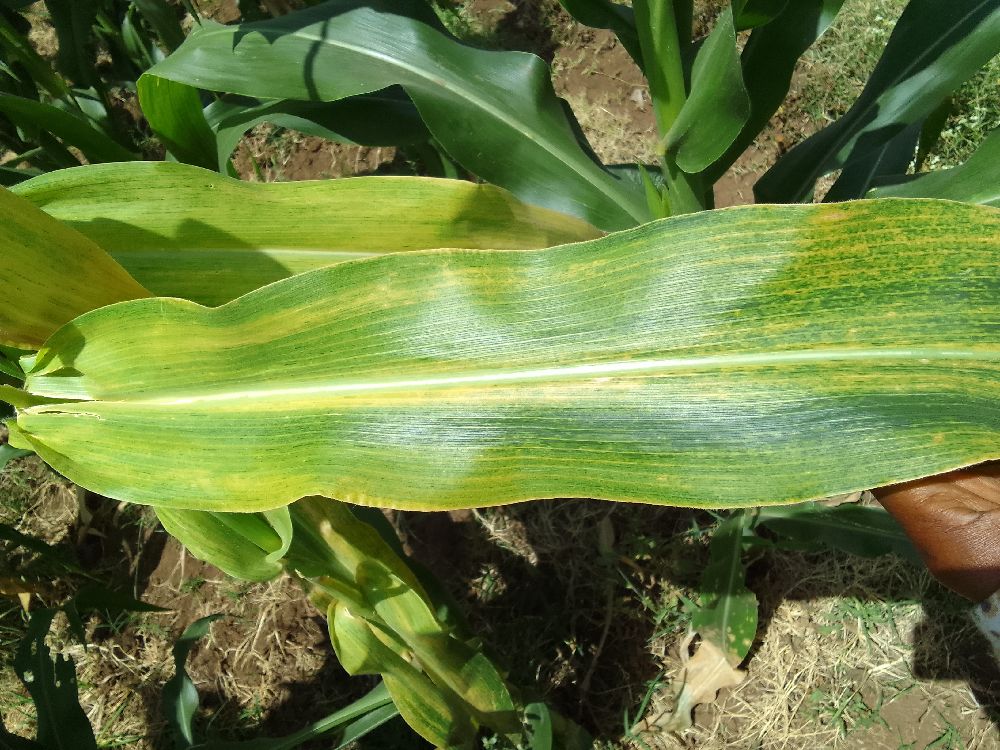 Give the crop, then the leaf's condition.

maize, maize lethal necrosis
